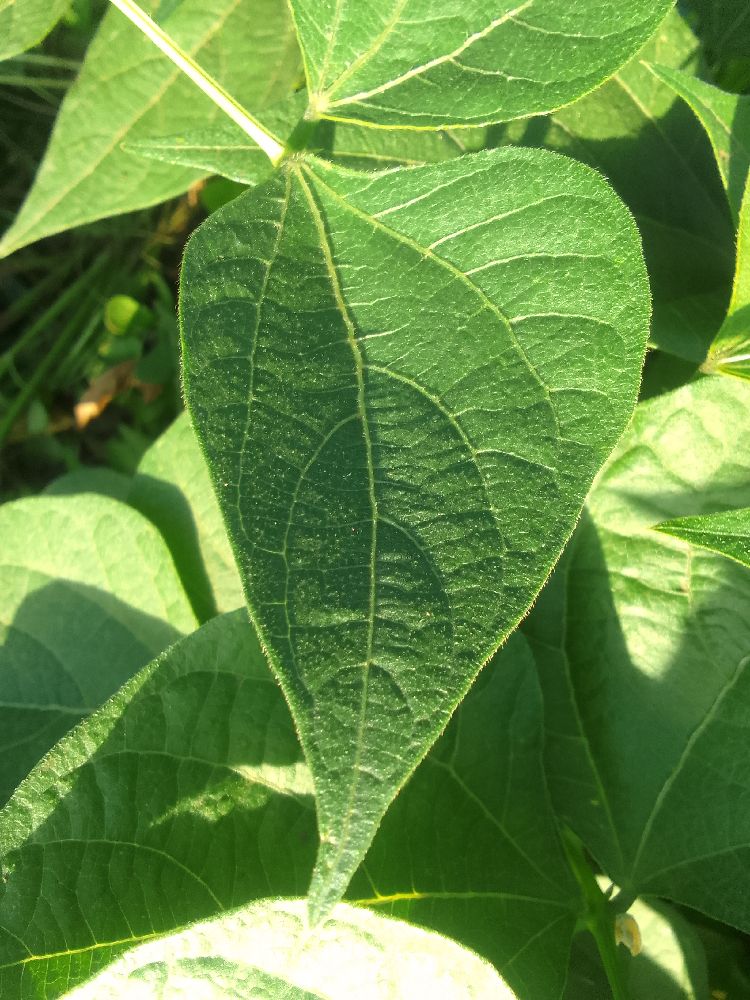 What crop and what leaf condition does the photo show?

common bean, healthy
